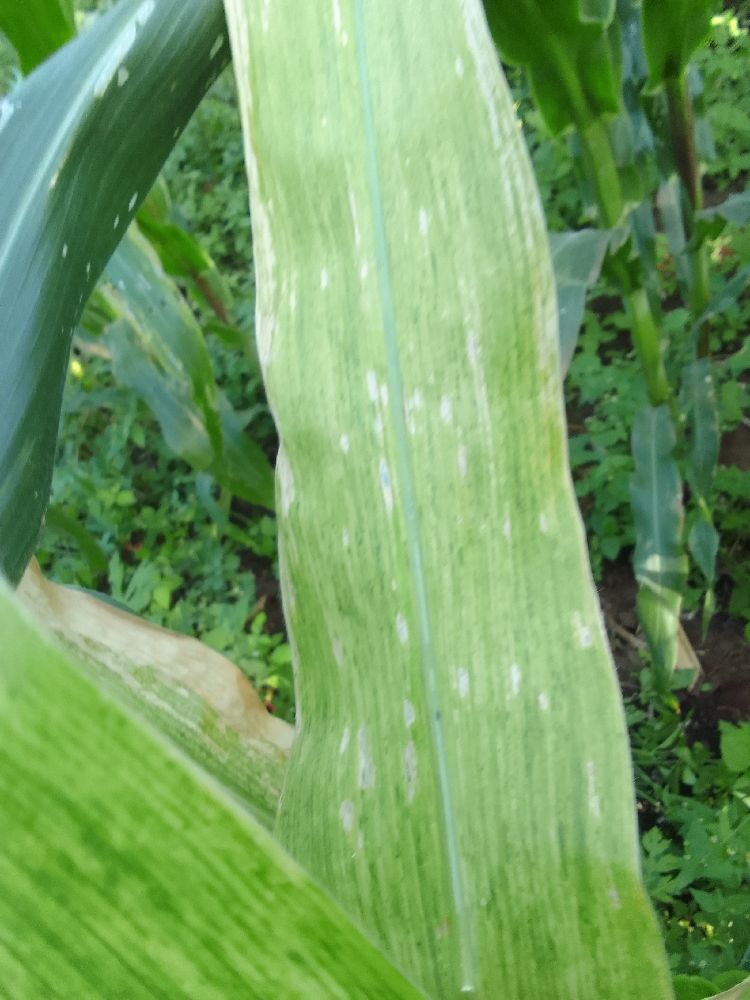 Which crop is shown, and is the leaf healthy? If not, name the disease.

maize, maize lethal necrosis
